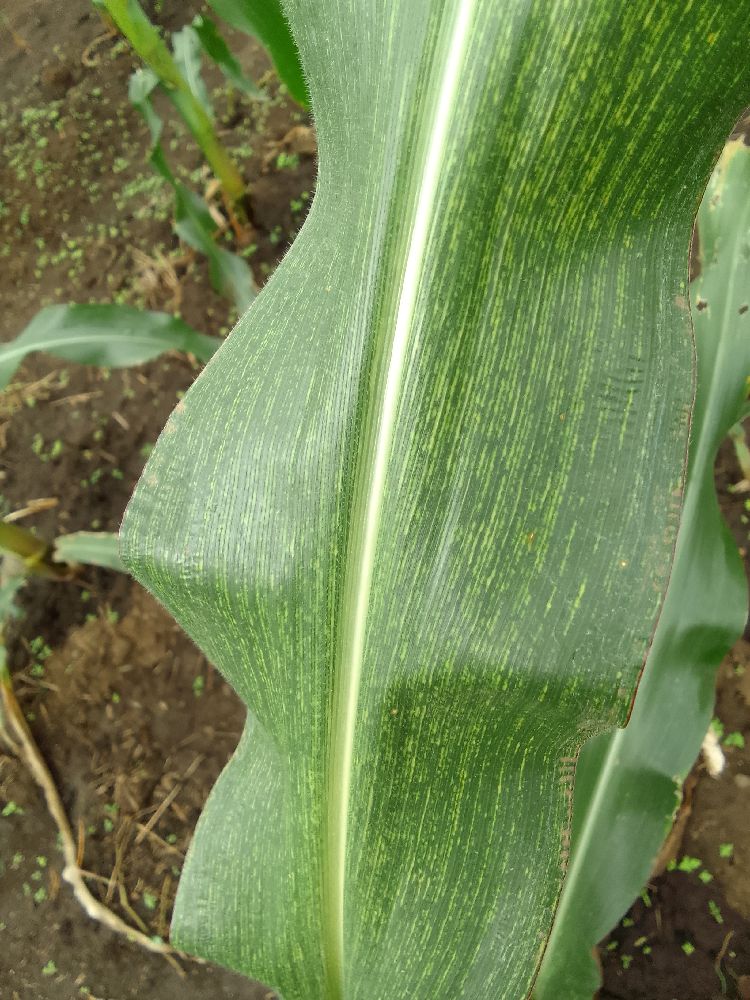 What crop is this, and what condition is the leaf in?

maize, maize streak virus
